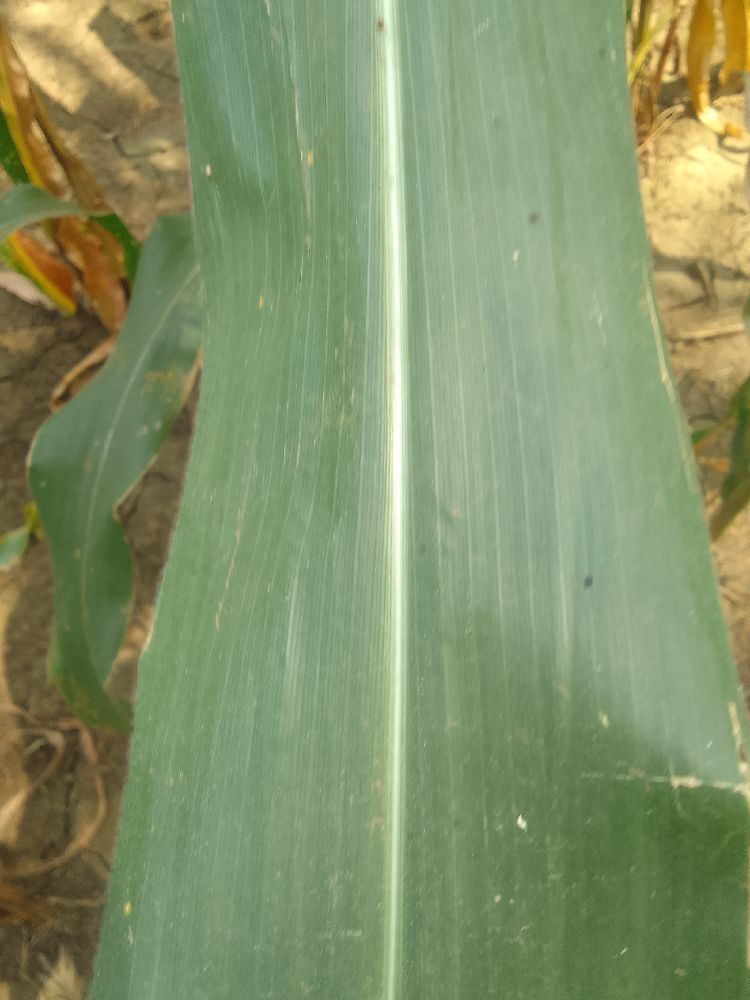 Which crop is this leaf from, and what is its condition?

maize, healthy
